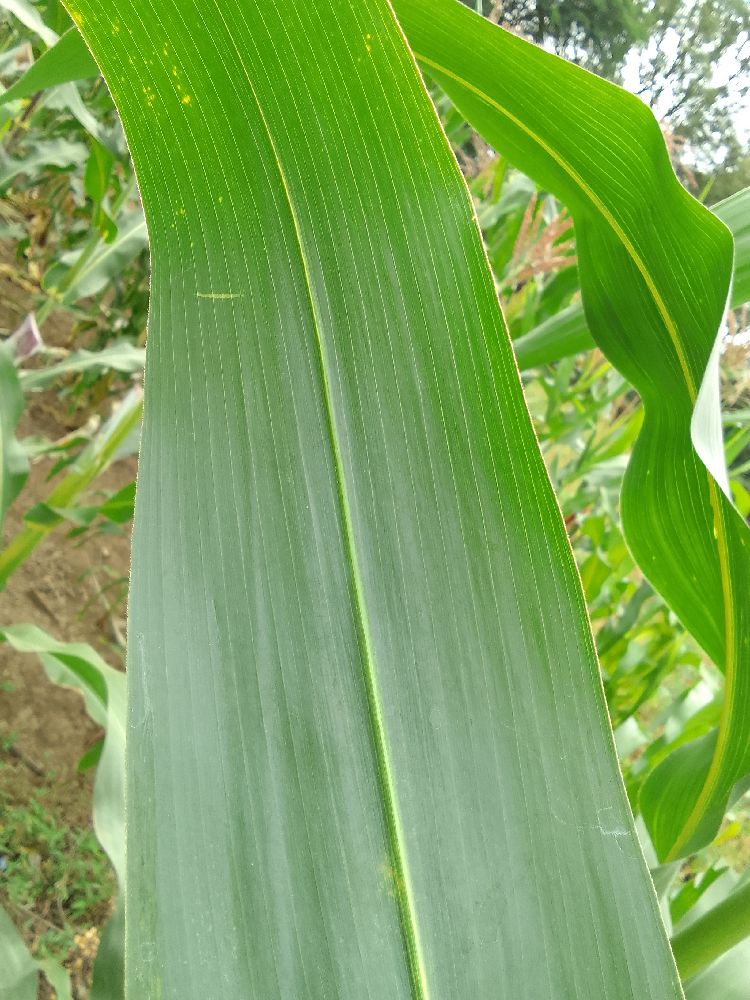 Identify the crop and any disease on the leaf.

maize, healthy
